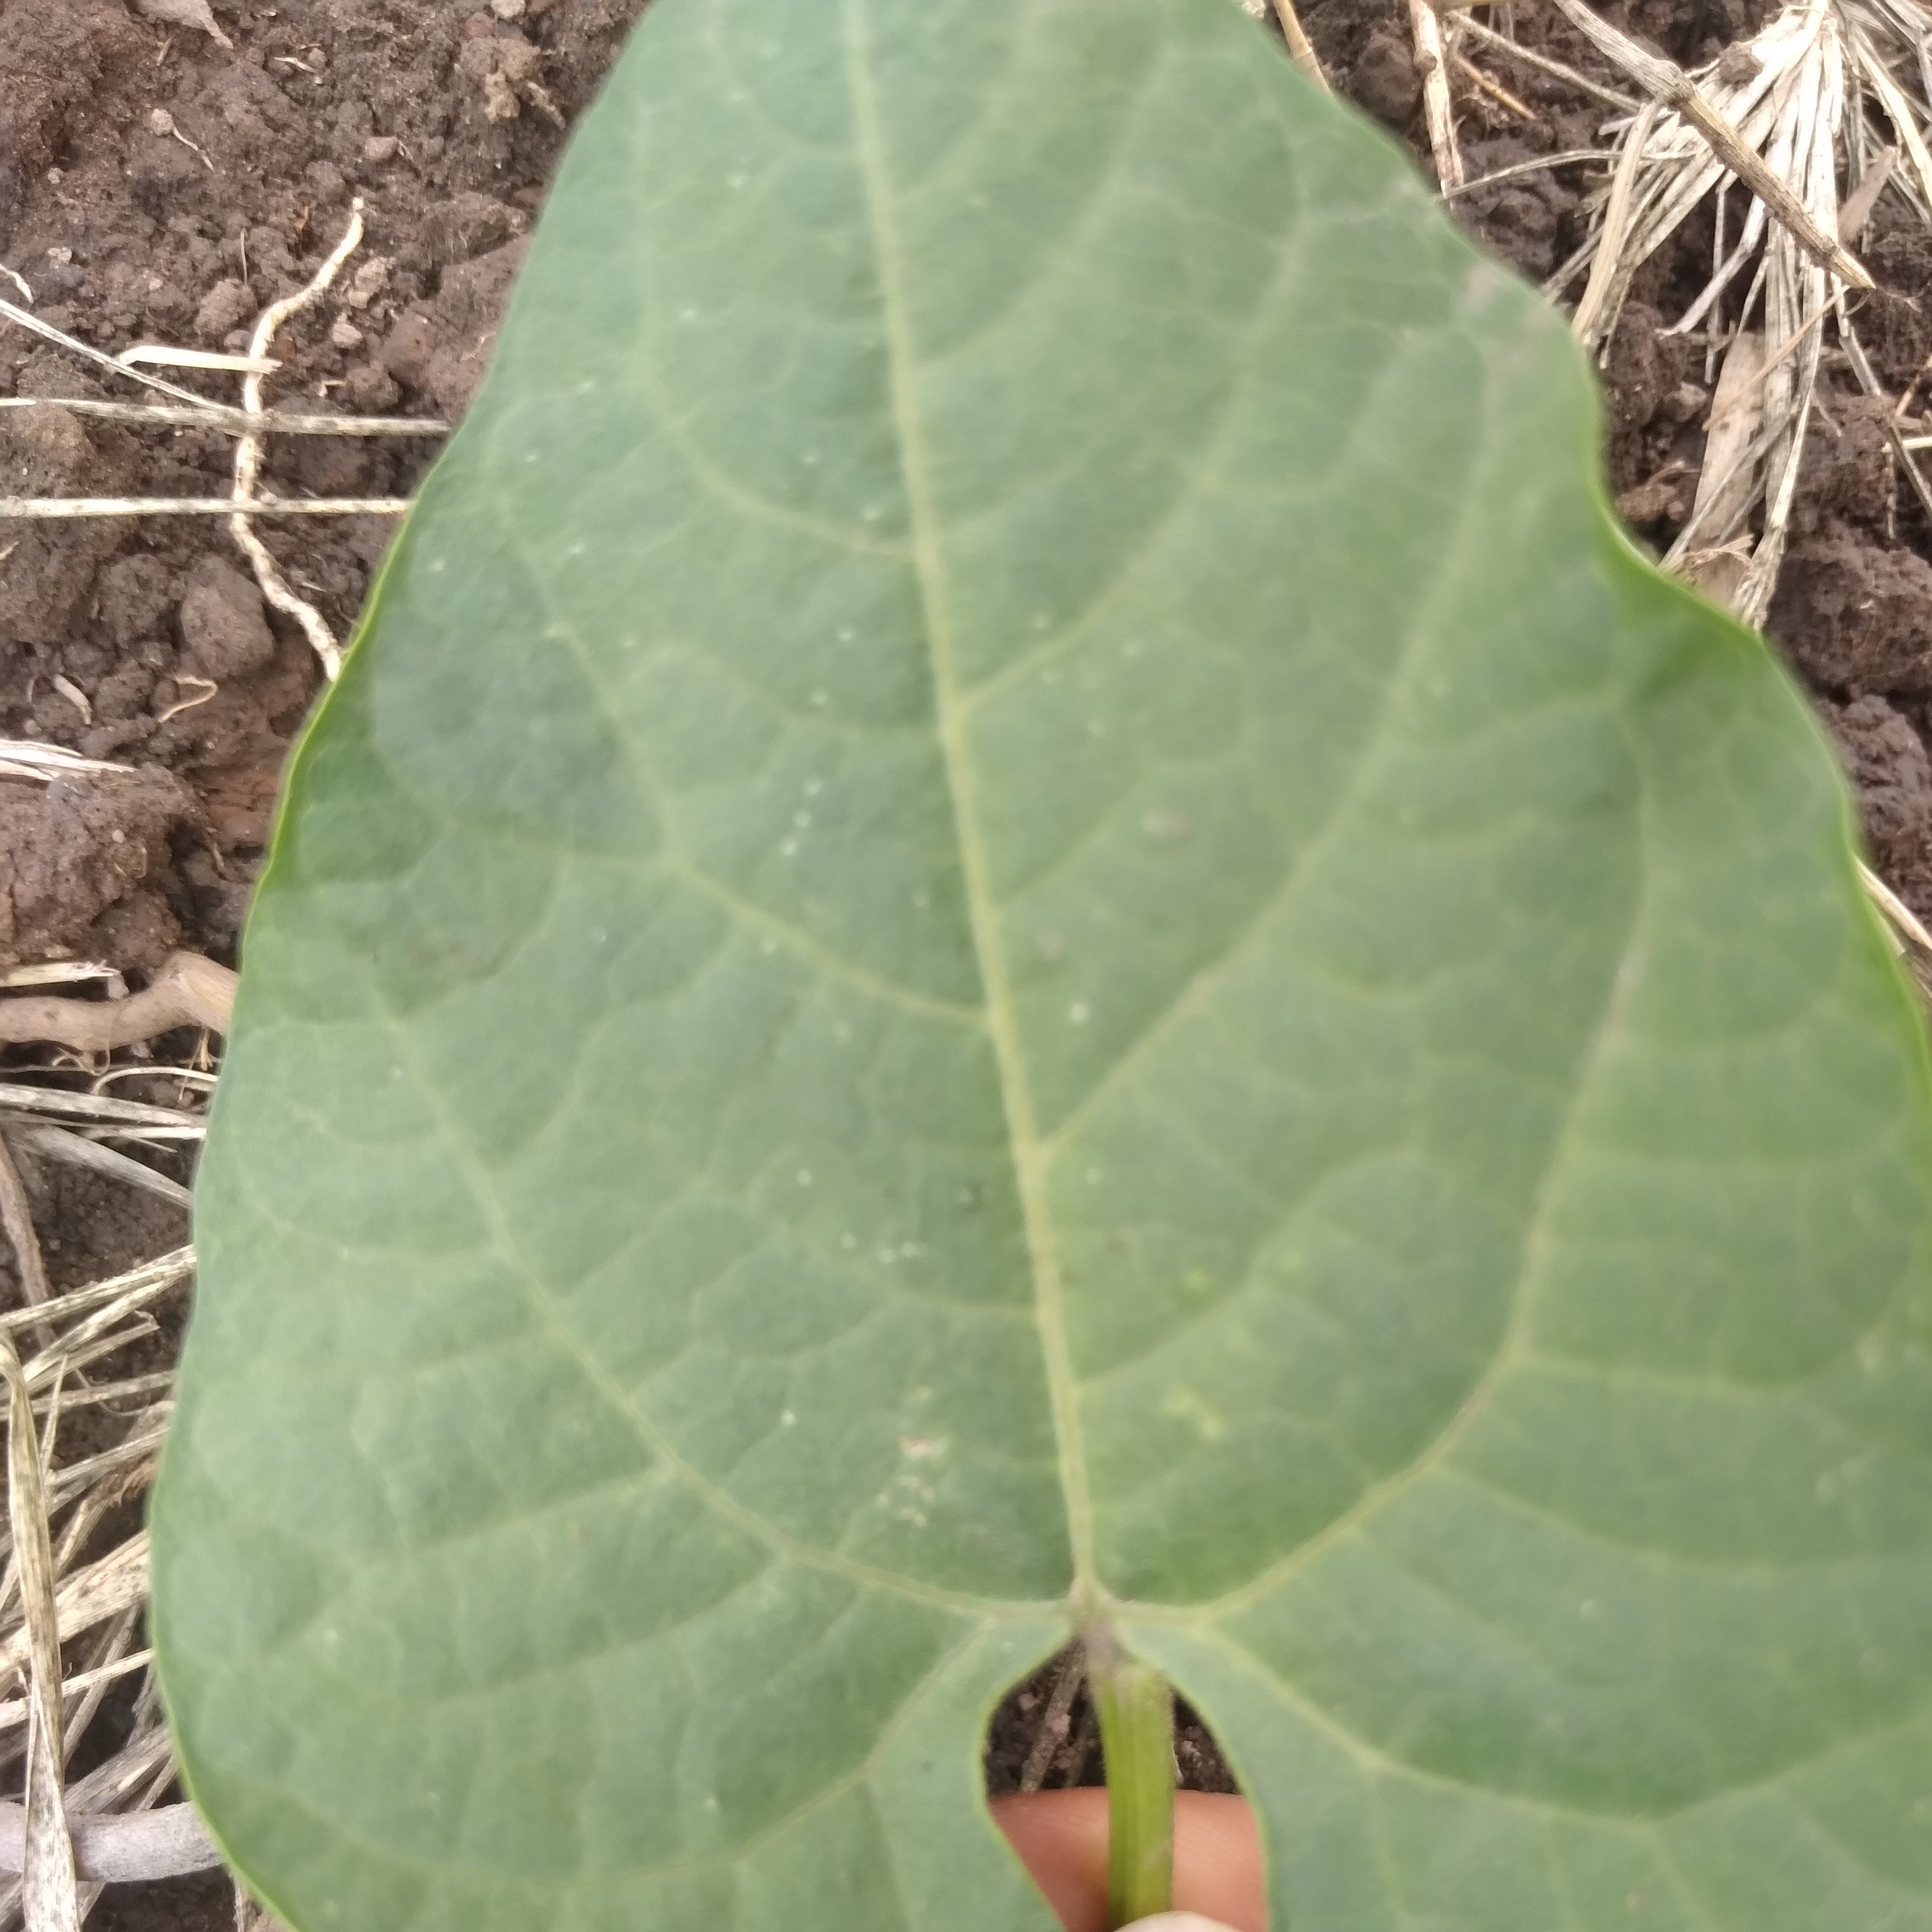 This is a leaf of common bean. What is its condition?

healthy
